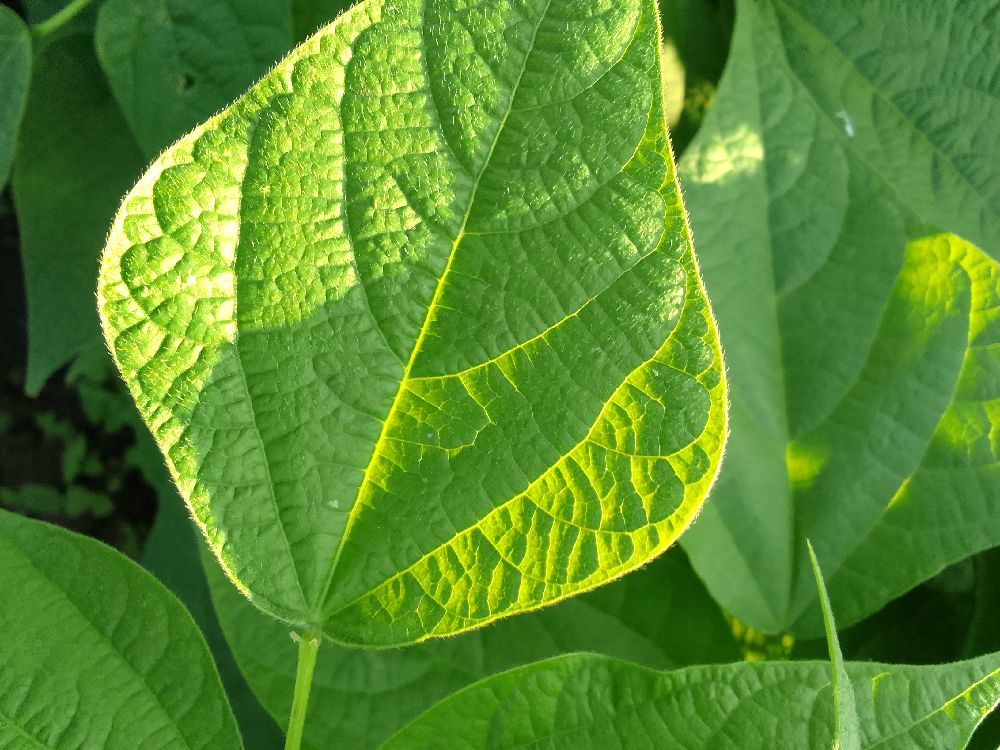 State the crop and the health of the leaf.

common bean, healthy
